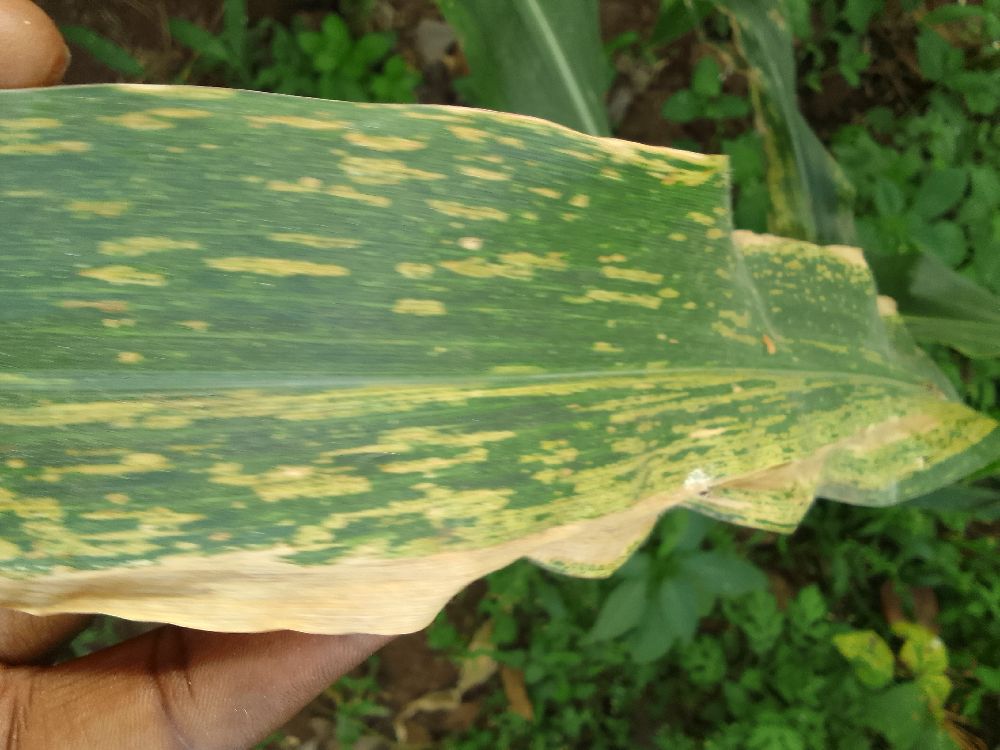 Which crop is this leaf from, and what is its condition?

maize, maize lethal necrosis
